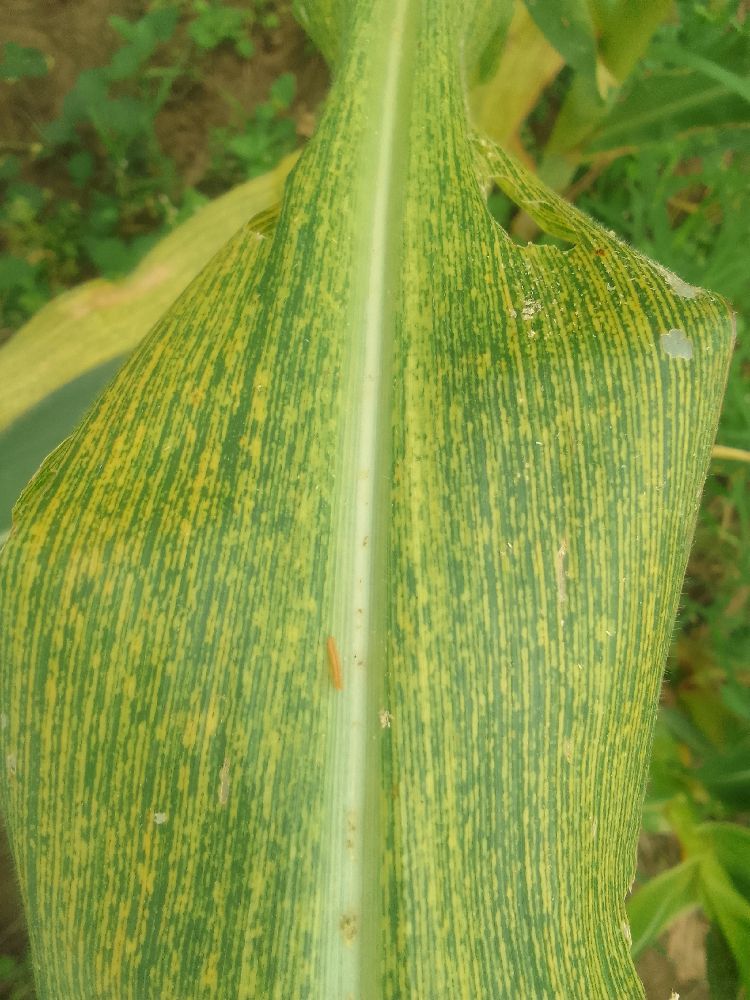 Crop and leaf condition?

maize, maize streak virus
